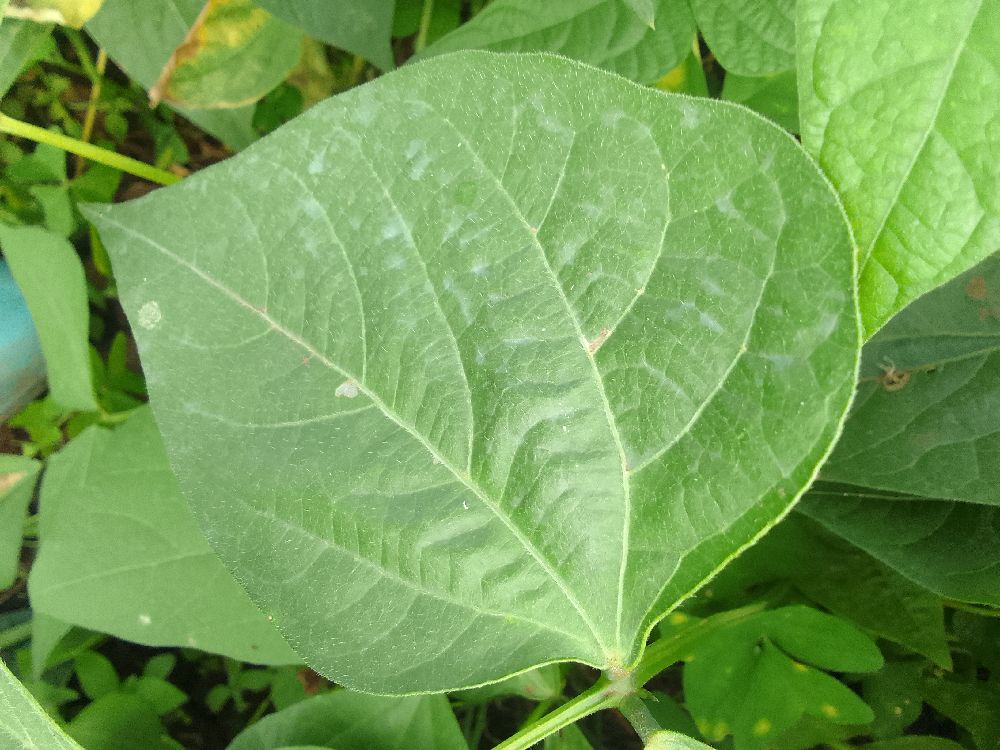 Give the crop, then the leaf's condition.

common bean, healthy
